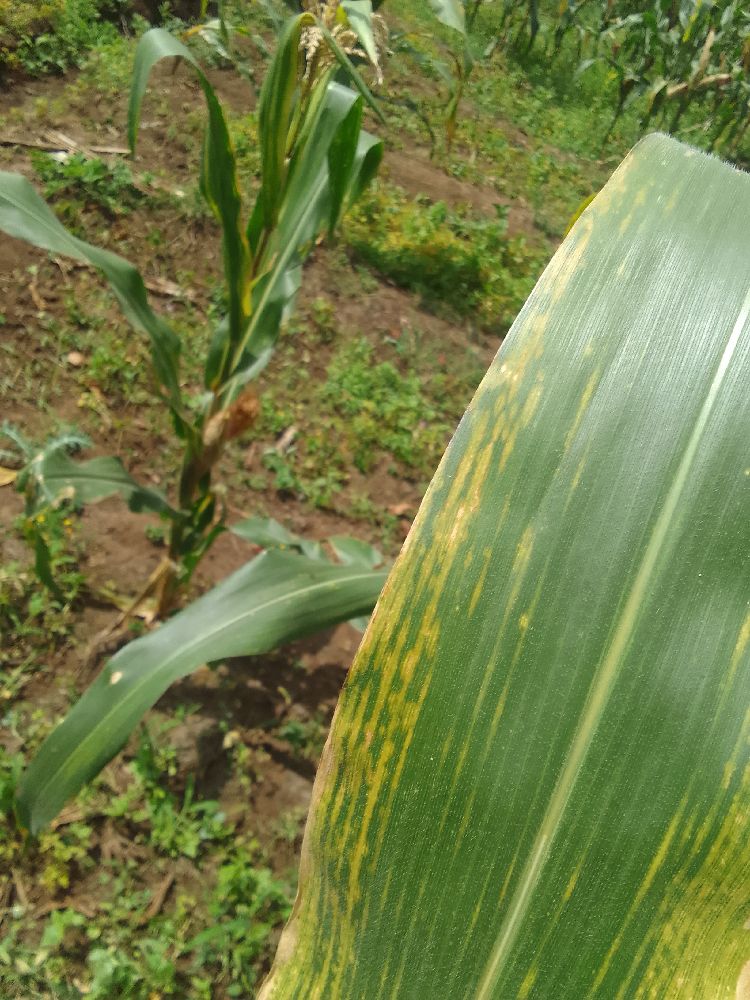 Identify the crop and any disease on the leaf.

maize, maize lethal necrosis
